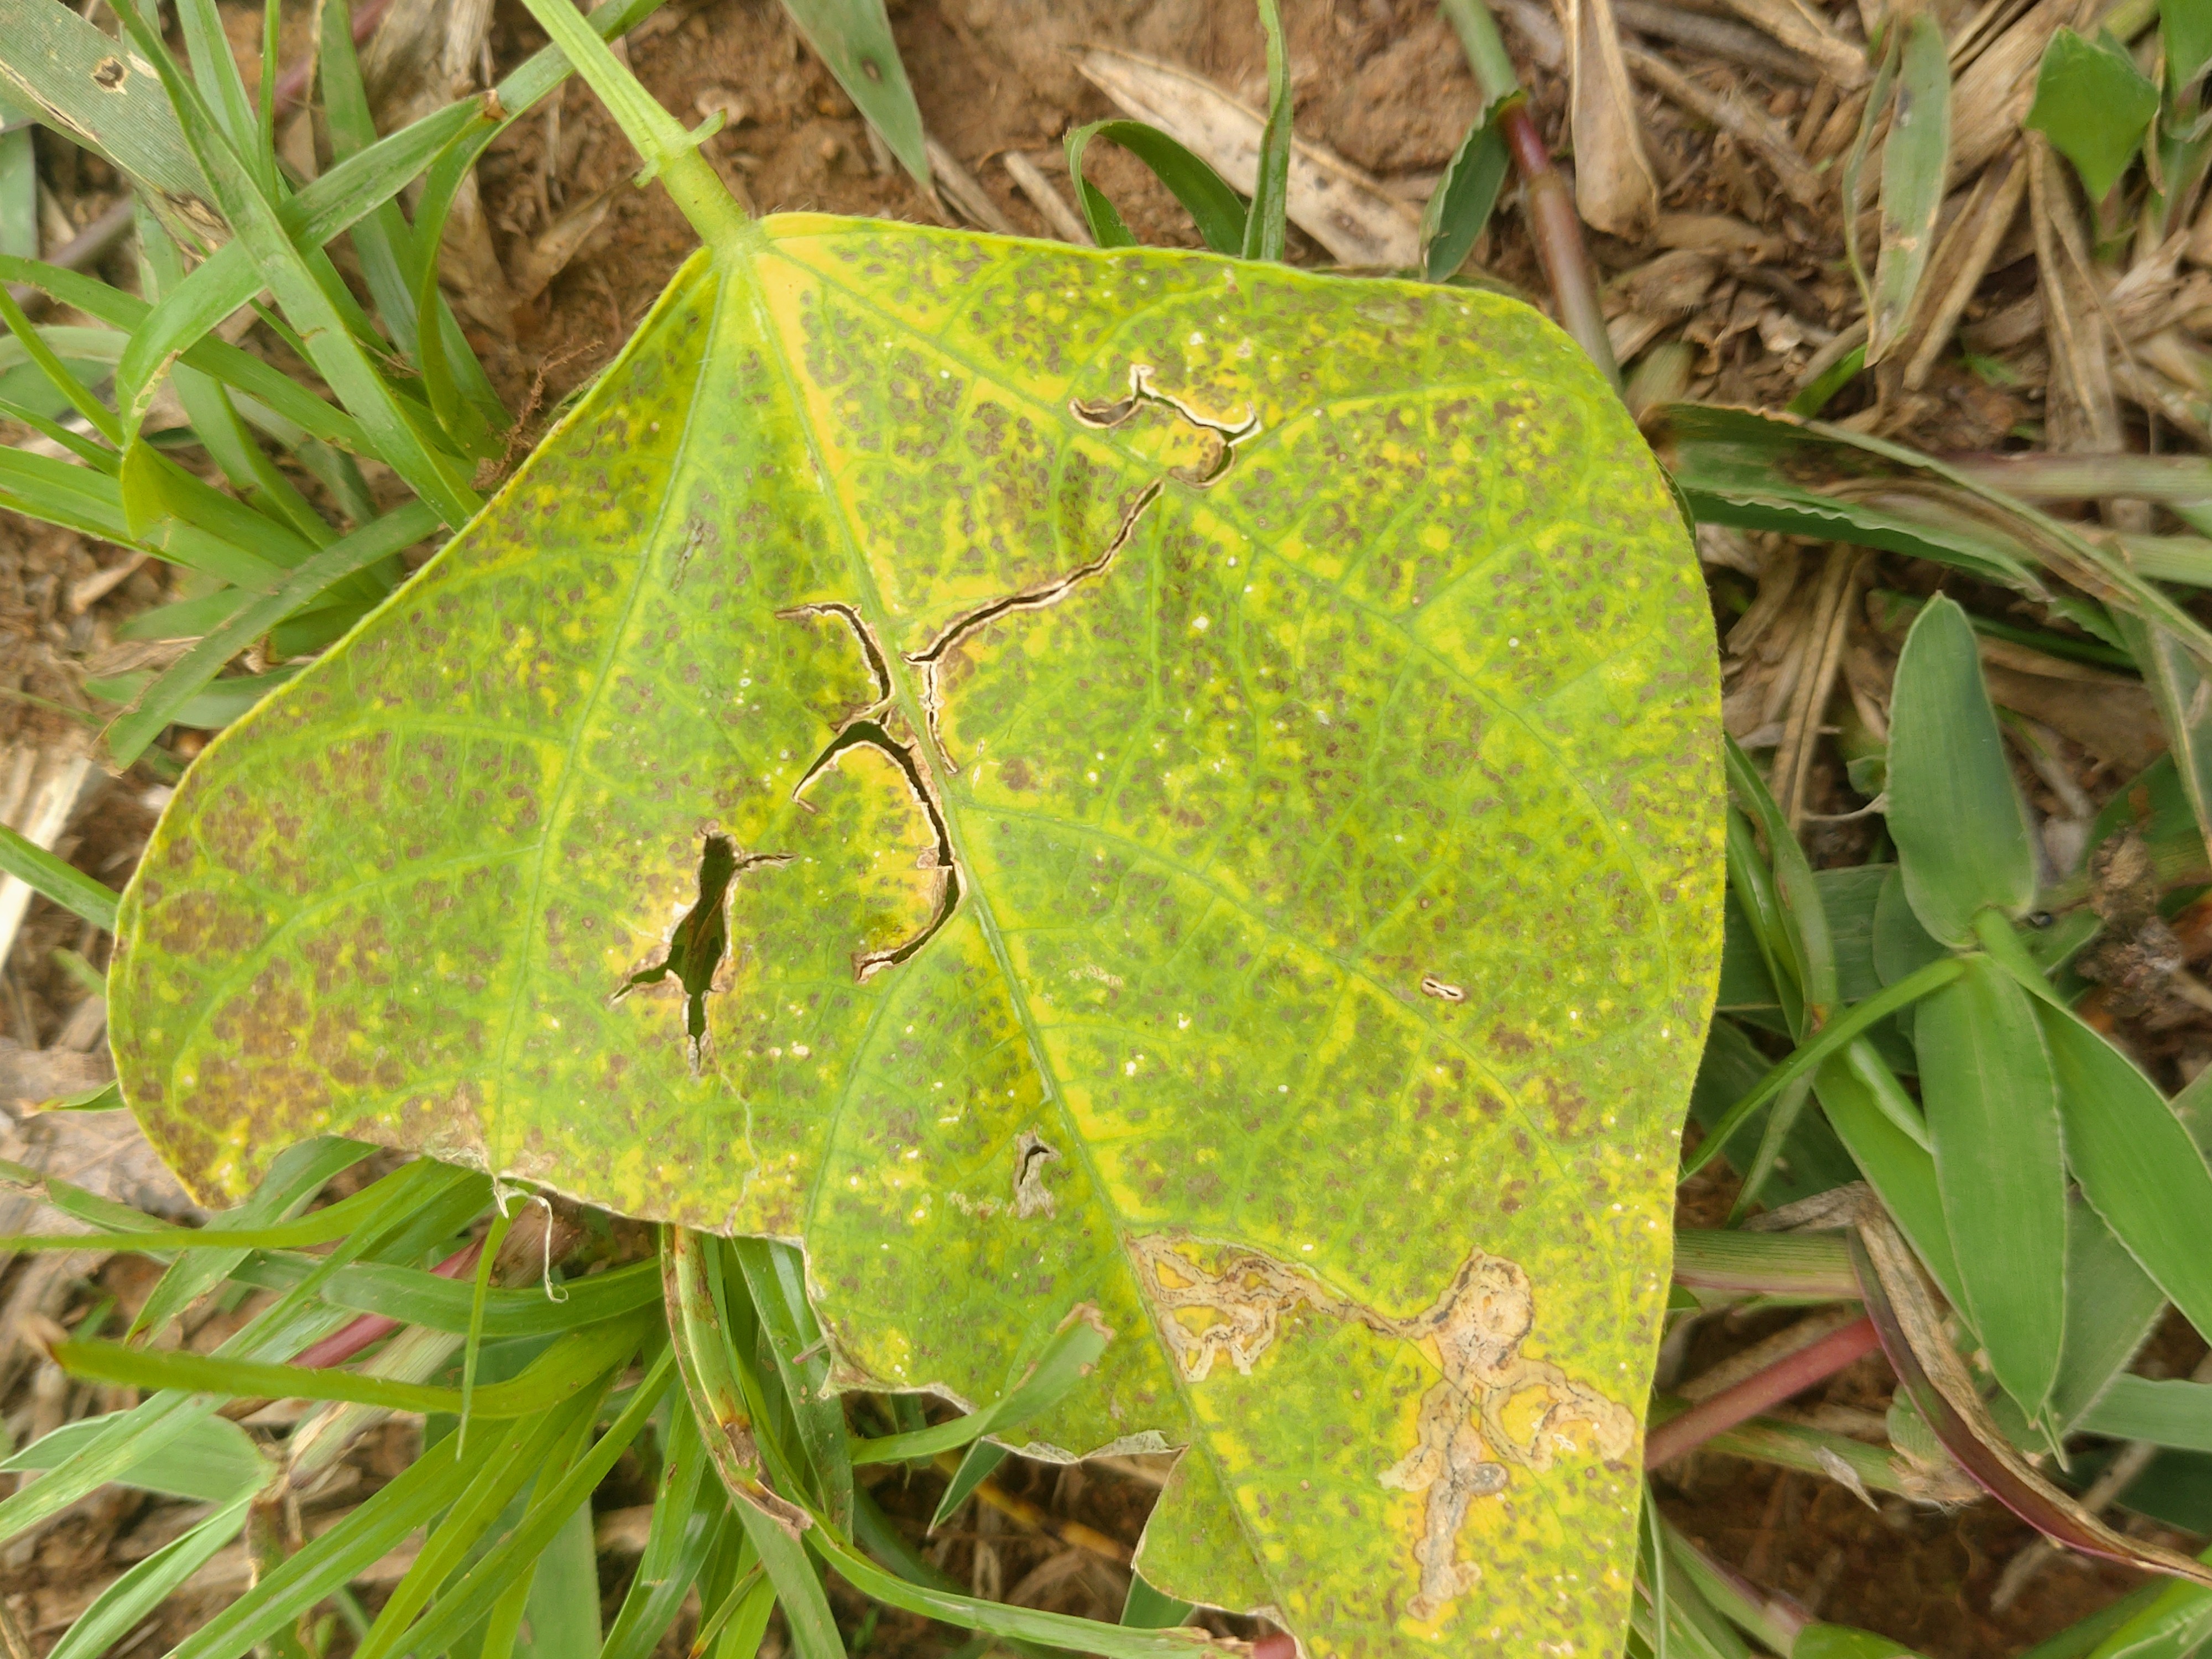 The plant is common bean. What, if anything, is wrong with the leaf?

anthracnose
